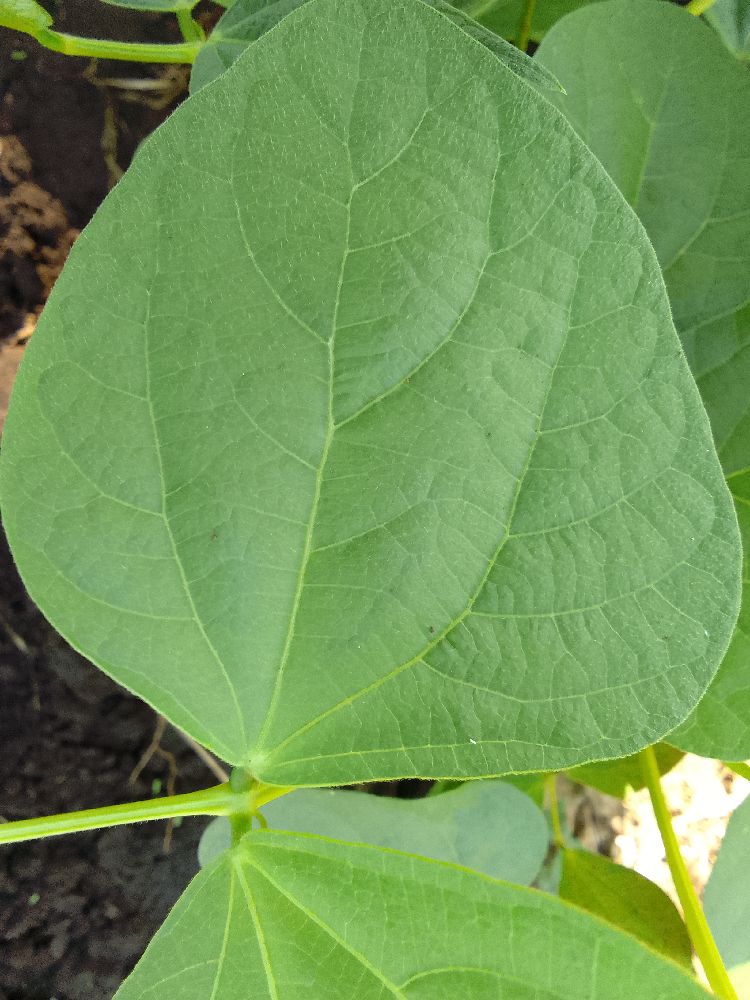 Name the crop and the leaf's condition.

common bean, healthy
